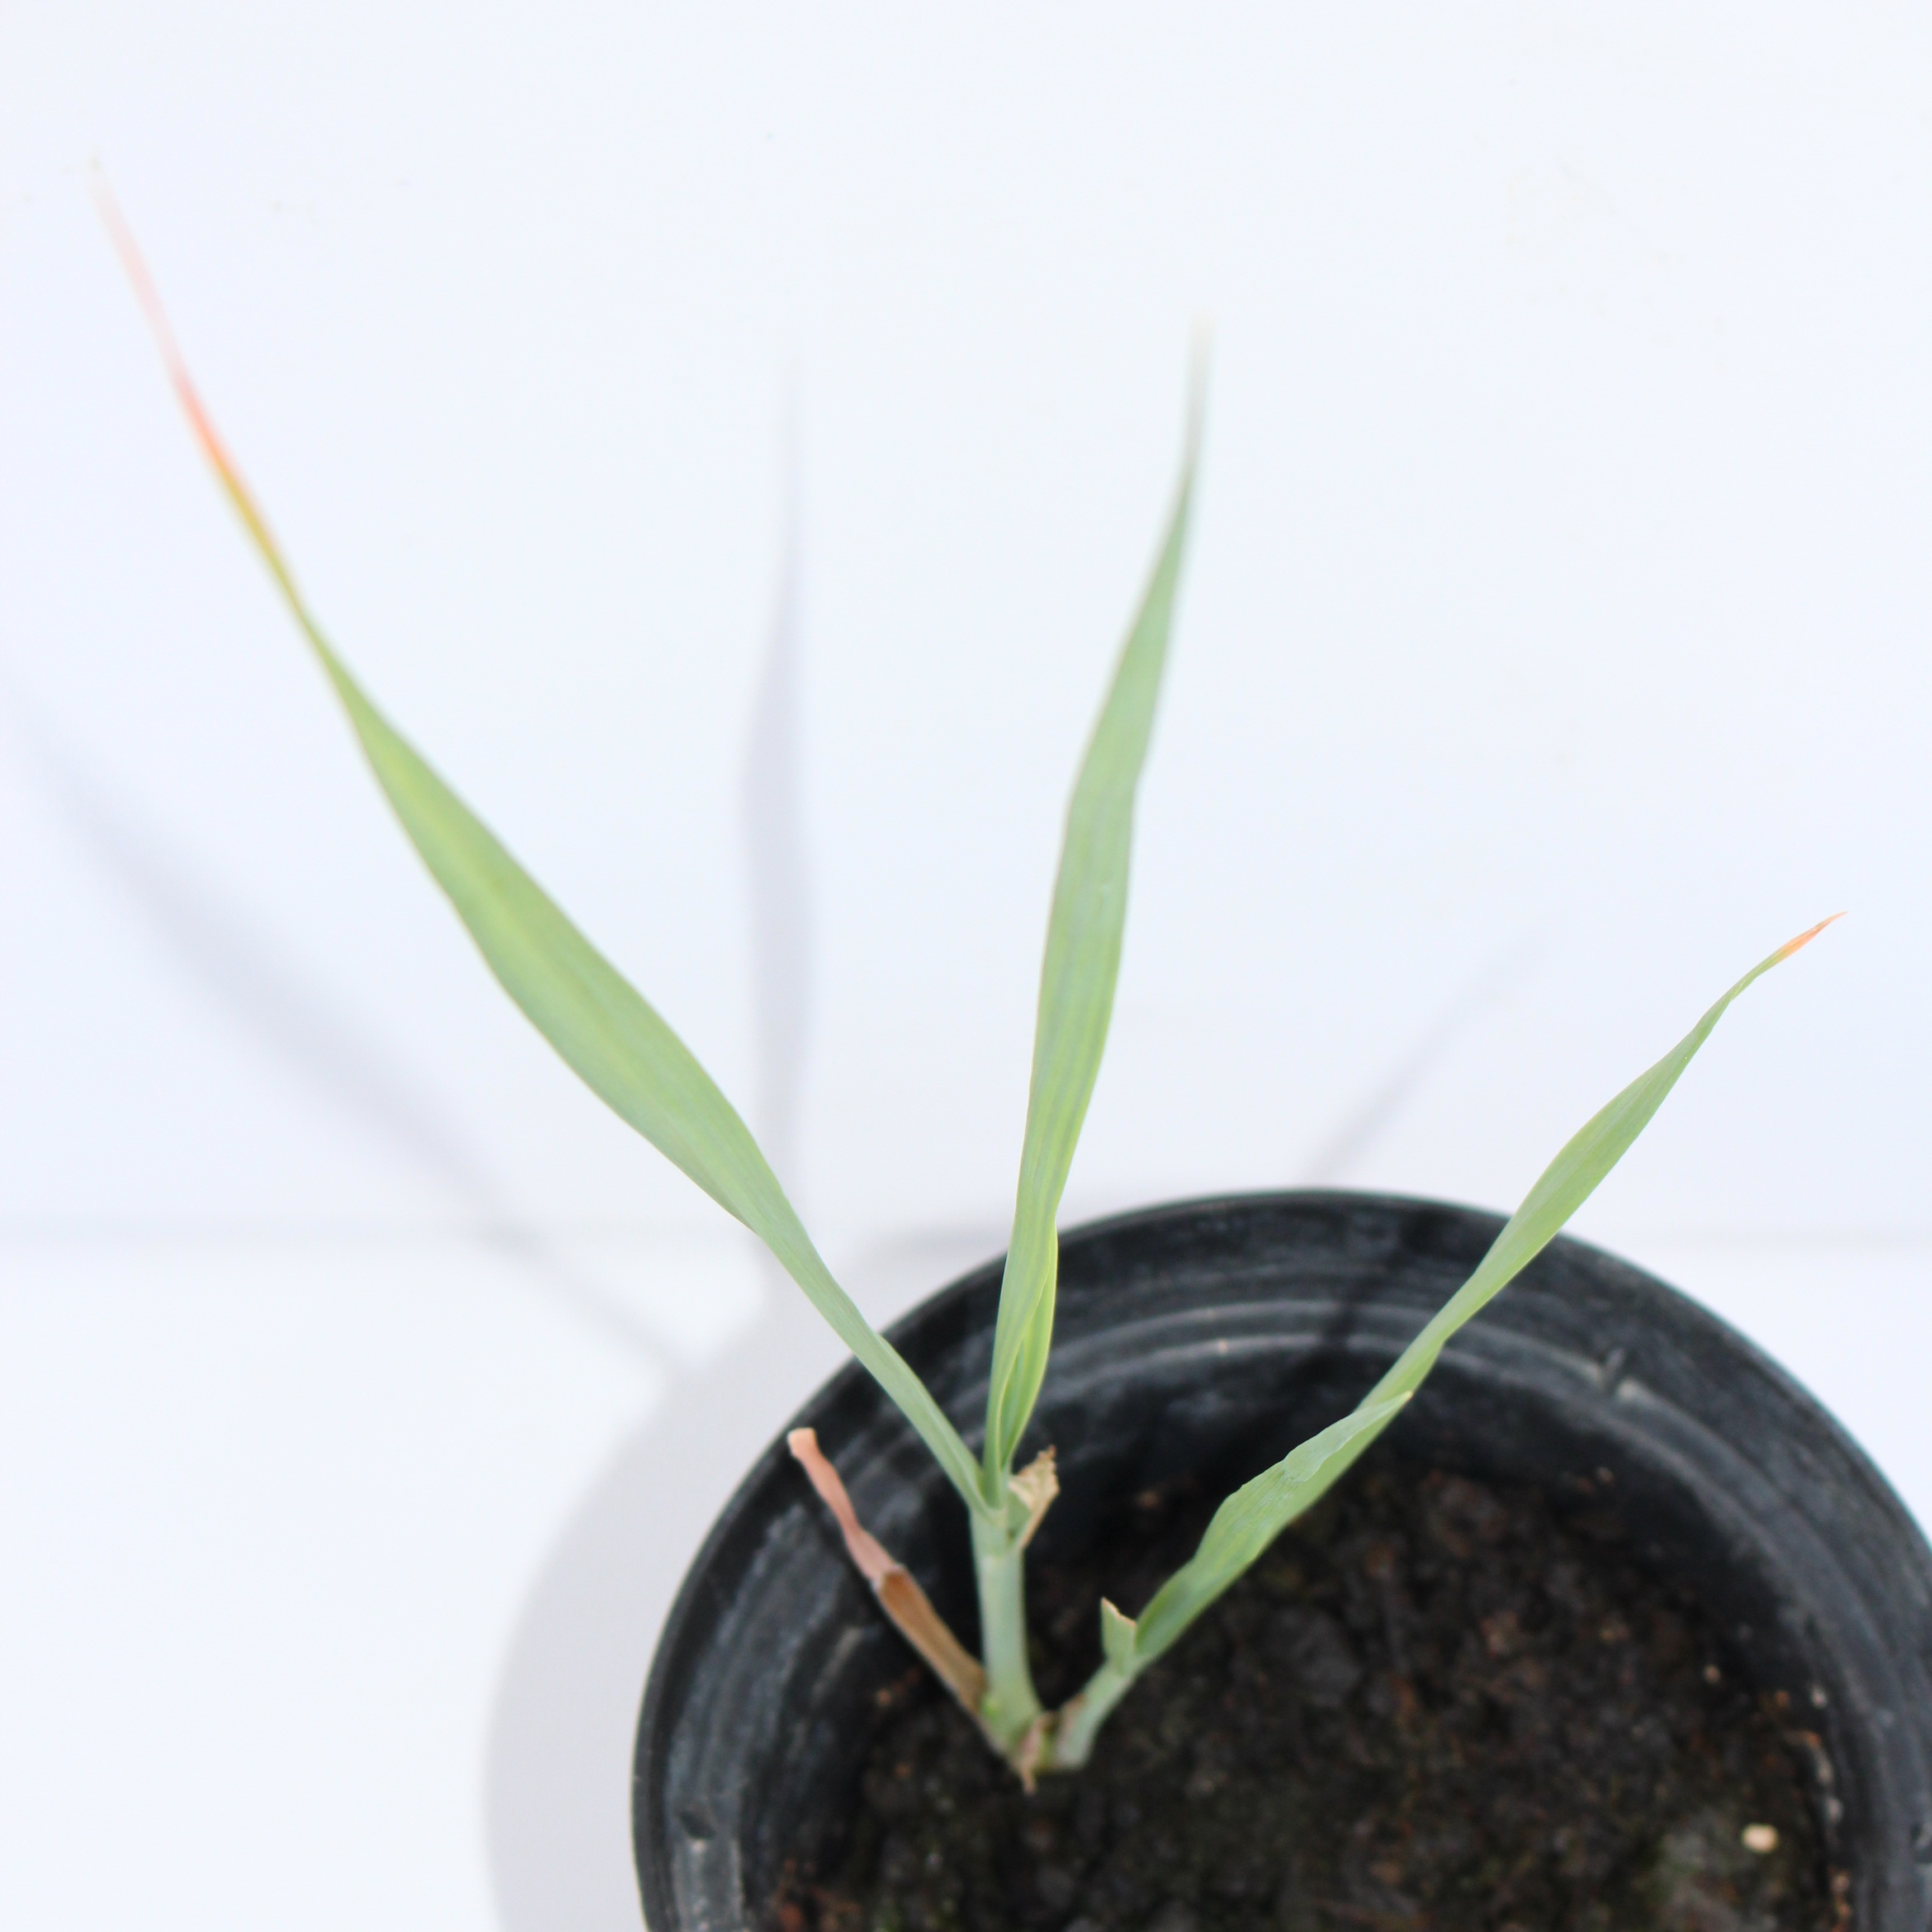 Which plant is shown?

Avena sterilis
